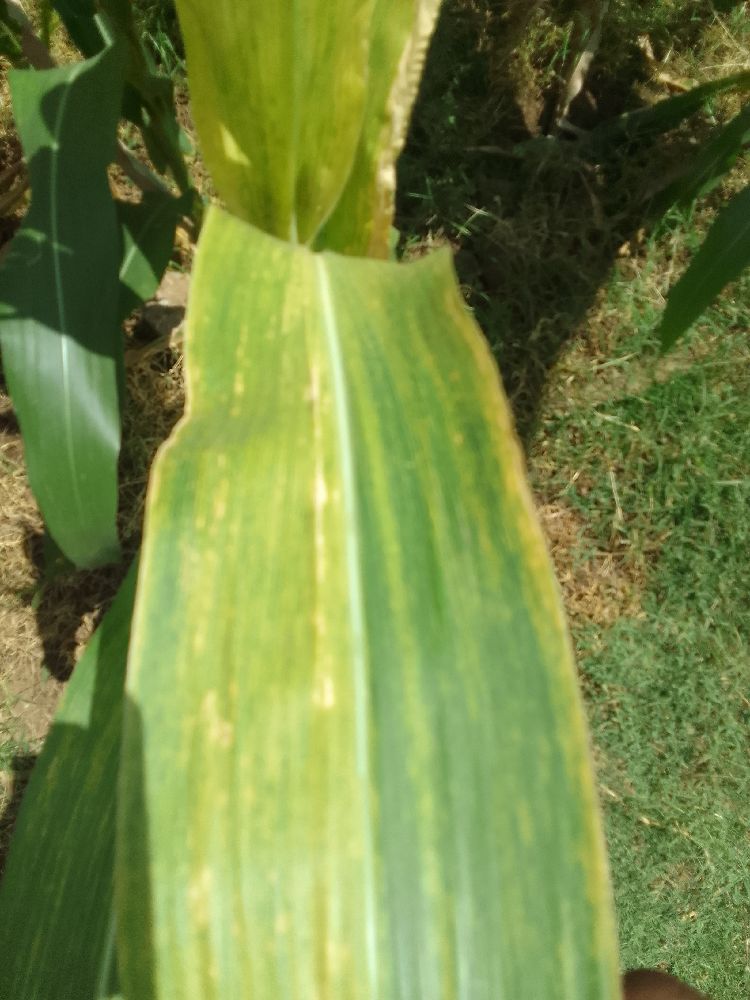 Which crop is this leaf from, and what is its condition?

maize, maize lethal necrosis
